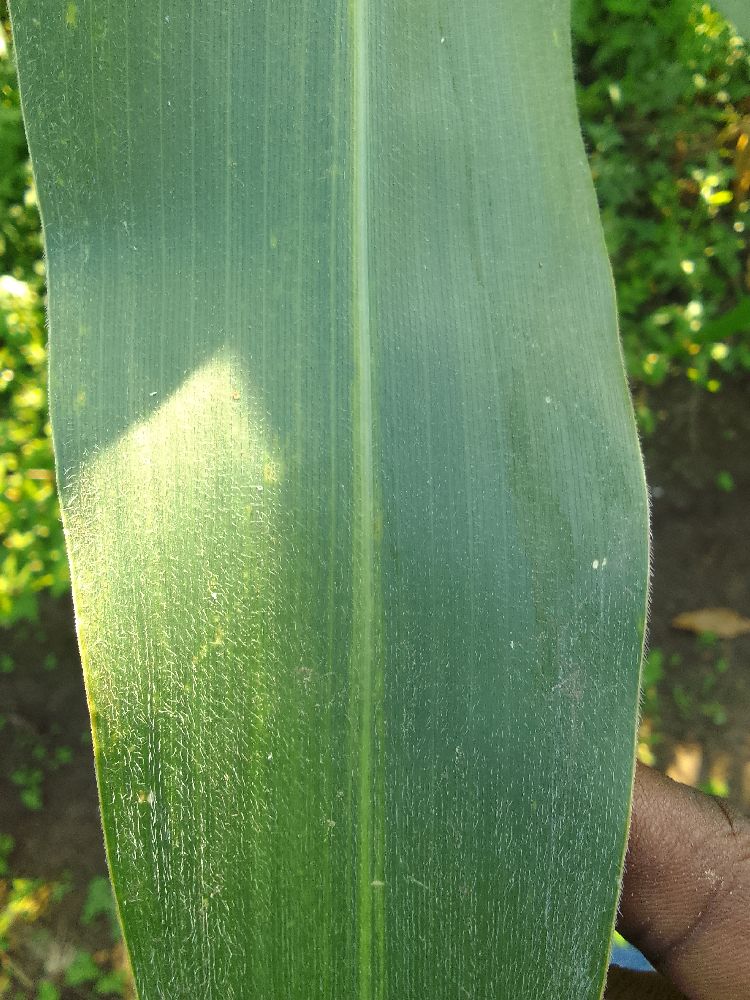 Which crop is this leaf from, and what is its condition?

maize, healthy
